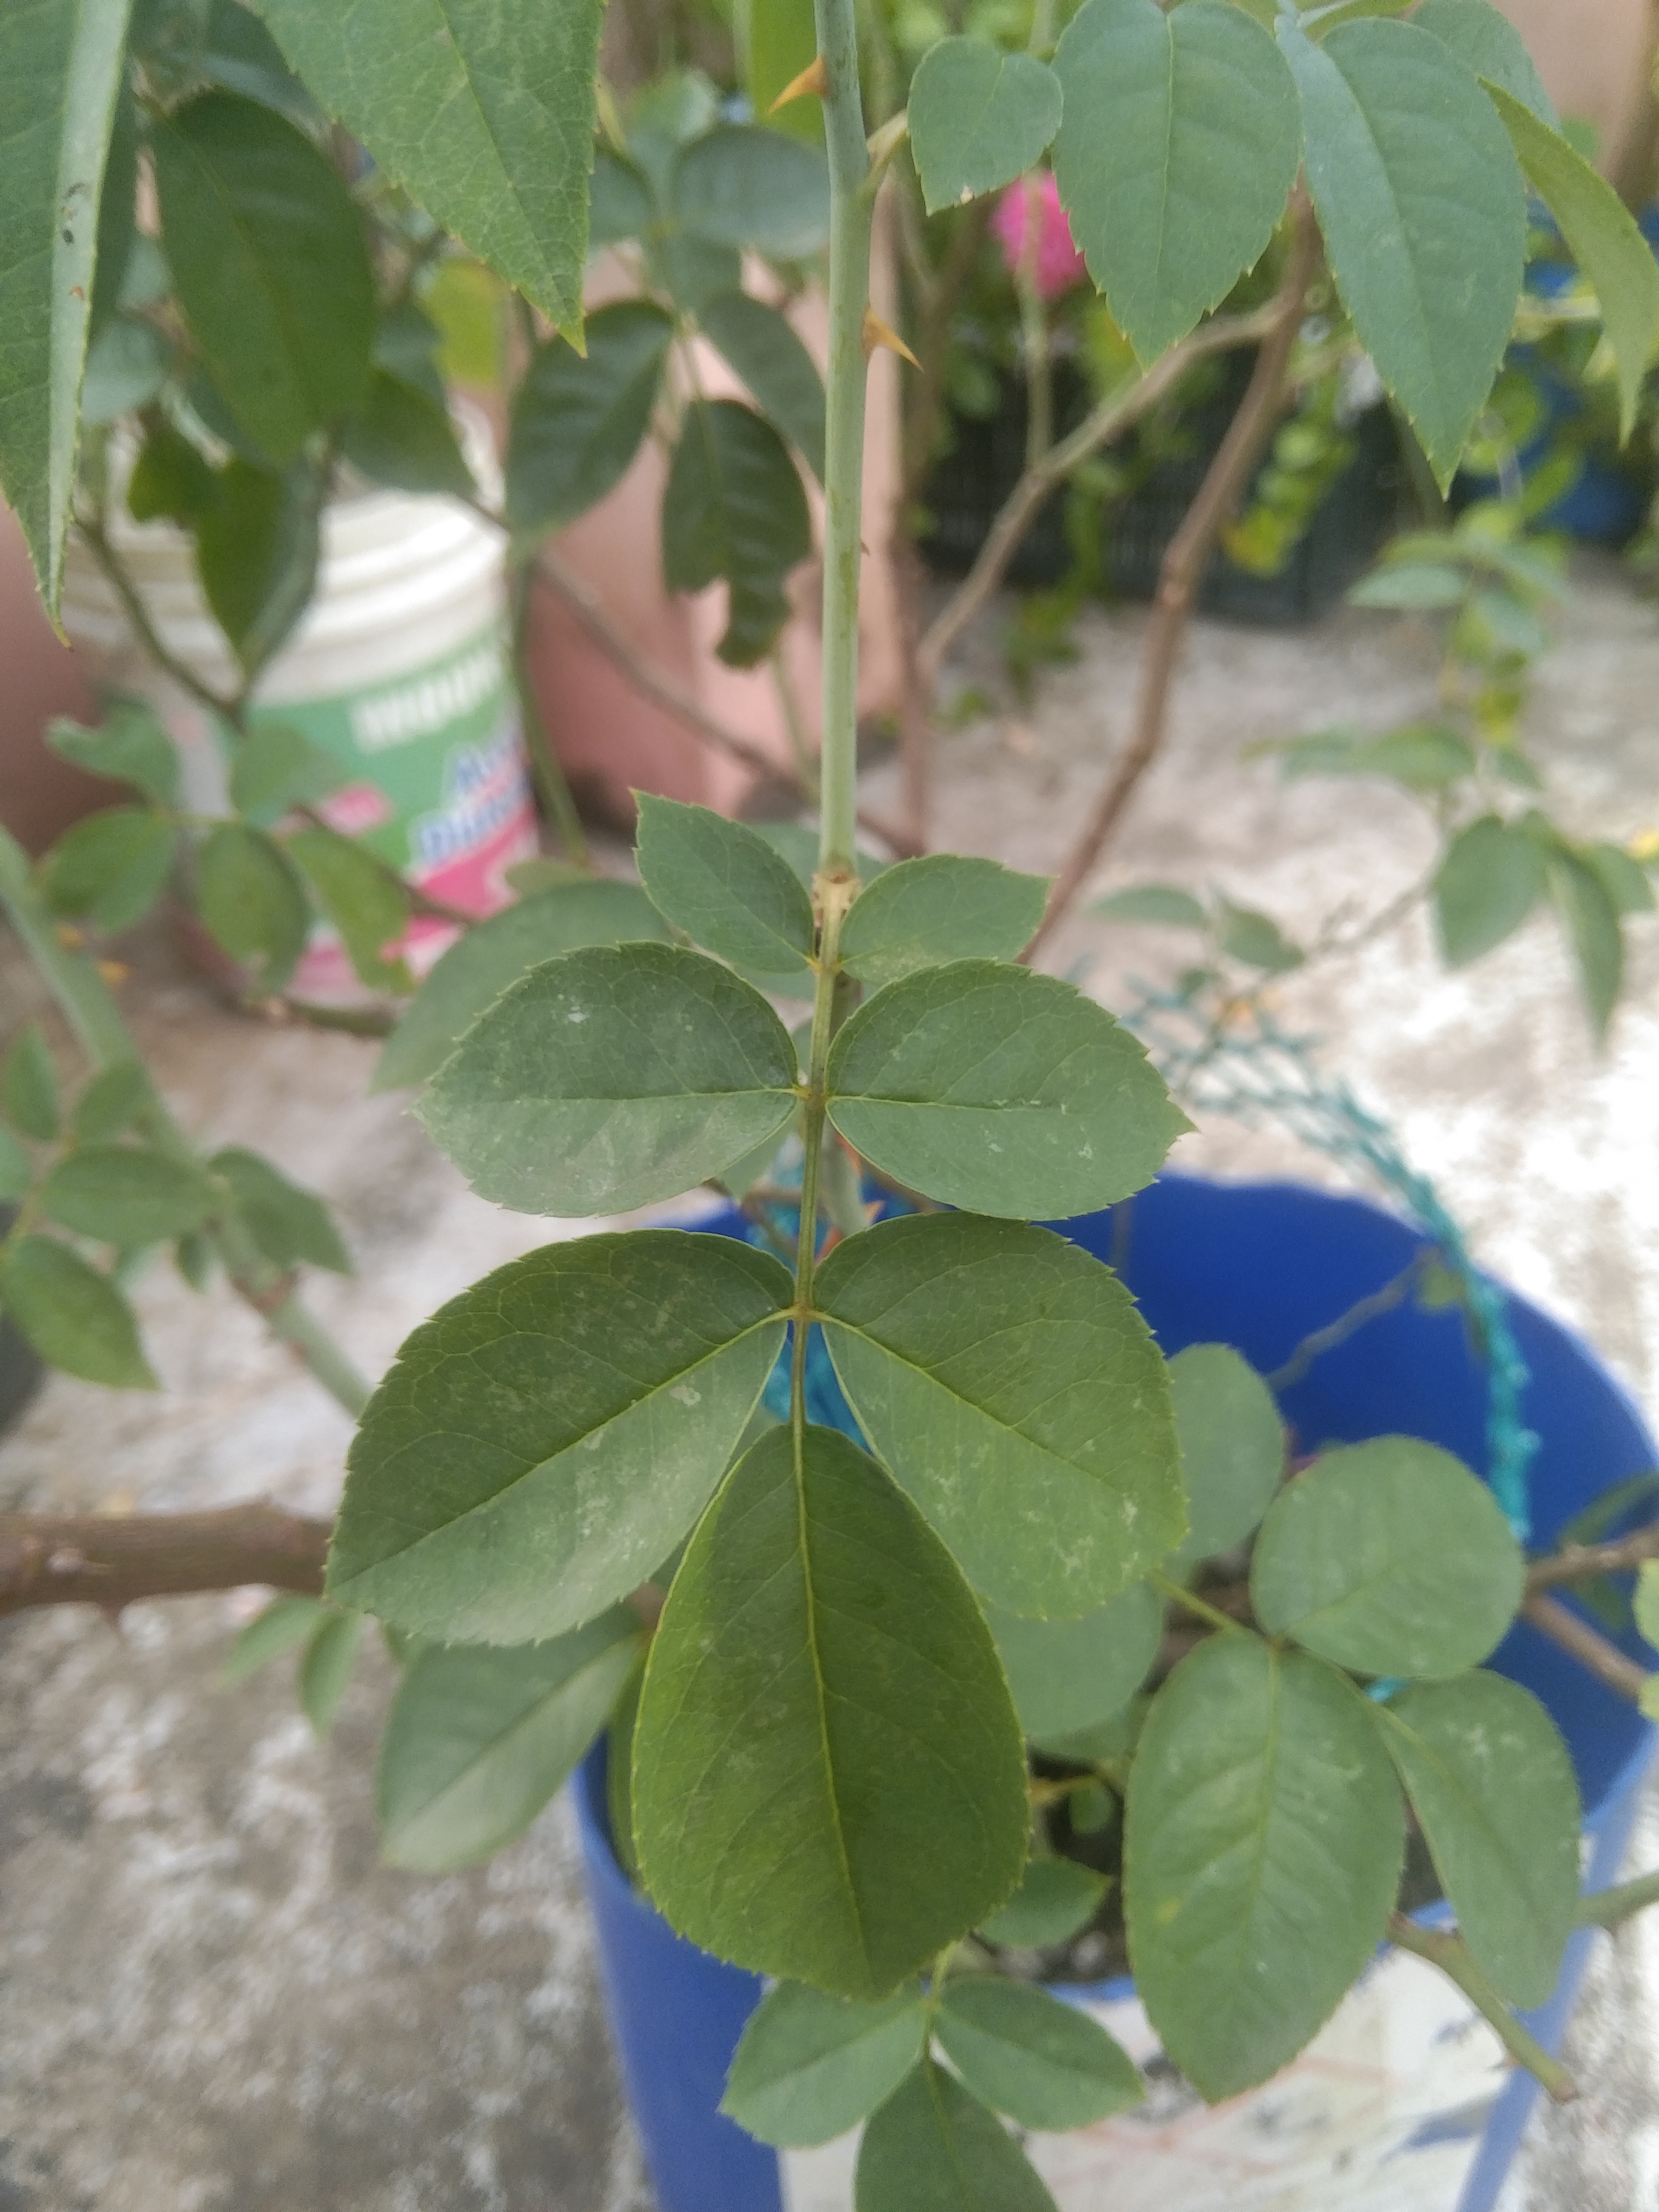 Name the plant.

rose
